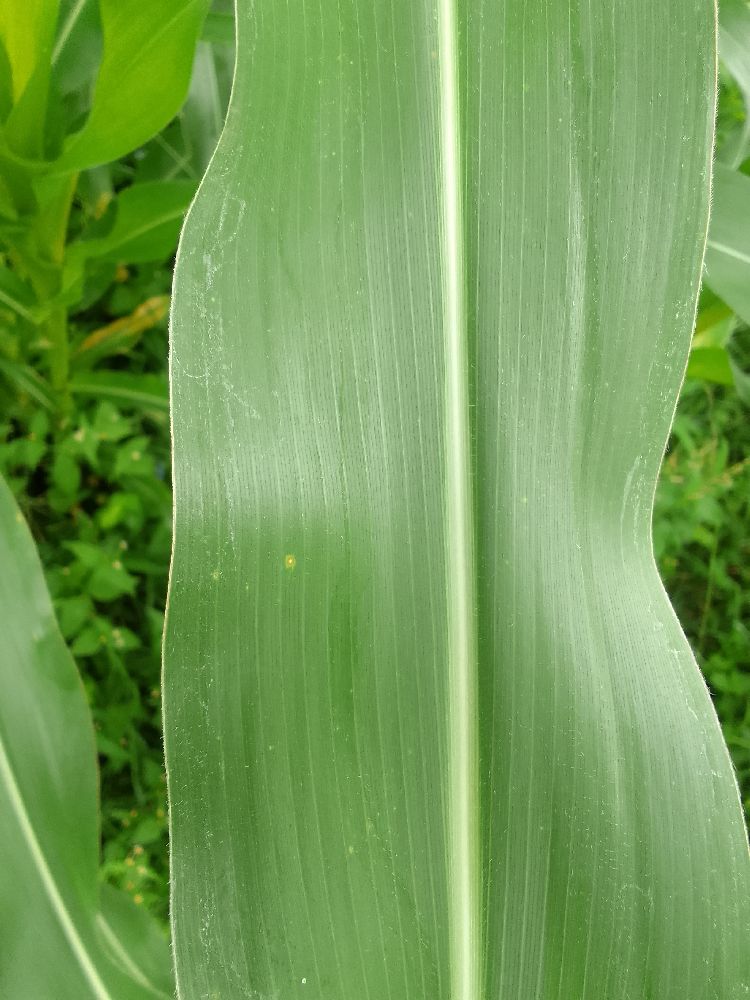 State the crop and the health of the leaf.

maize, healthy
